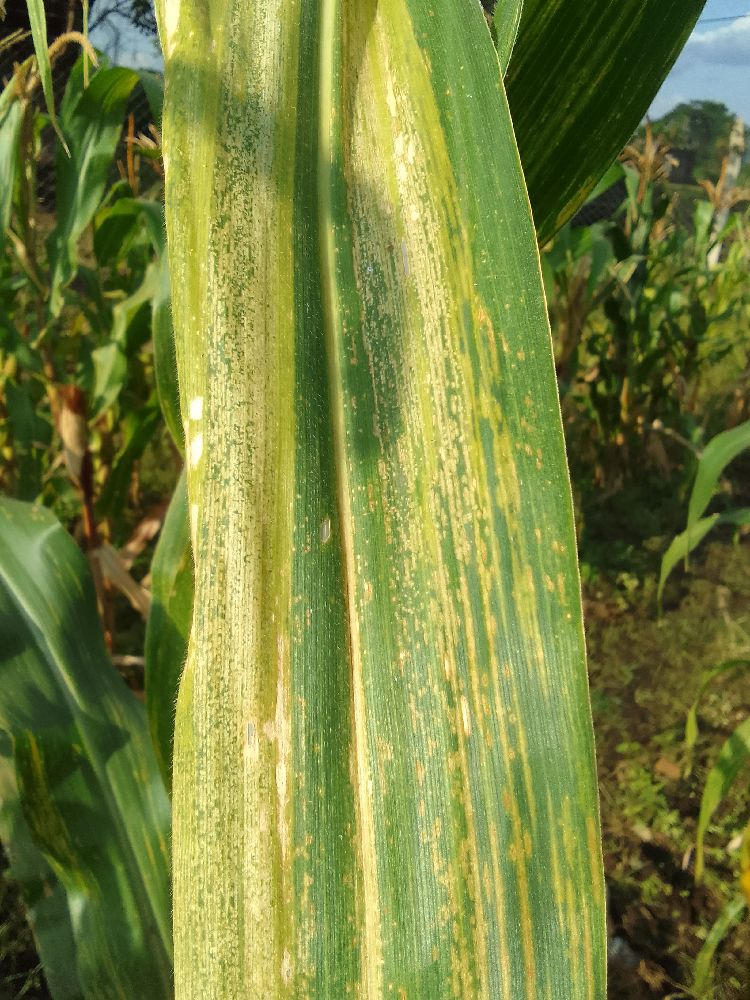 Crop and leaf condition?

maize, maize lethal necrosis
